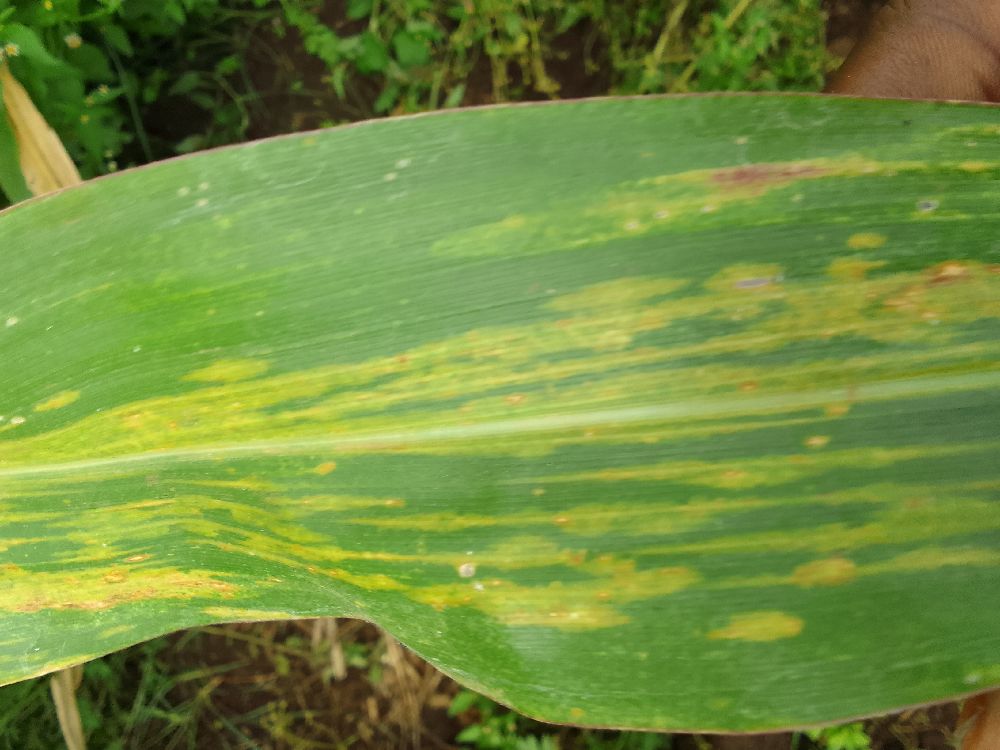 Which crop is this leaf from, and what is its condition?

maize, maize lethal necrosis
